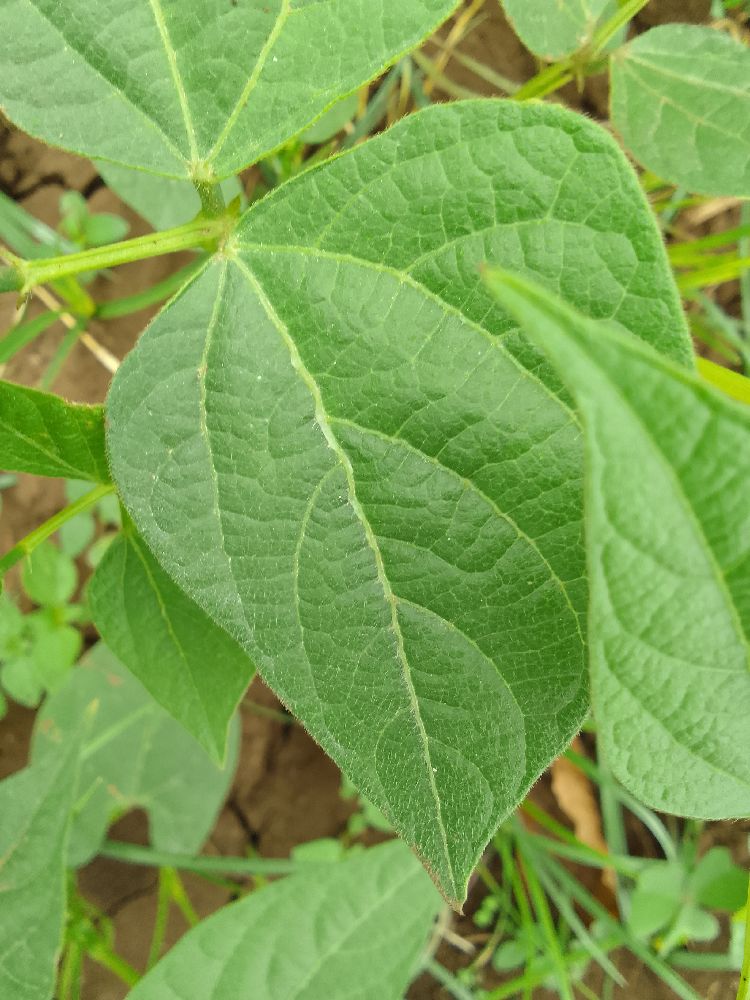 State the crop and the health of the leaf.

common bean, healthy
